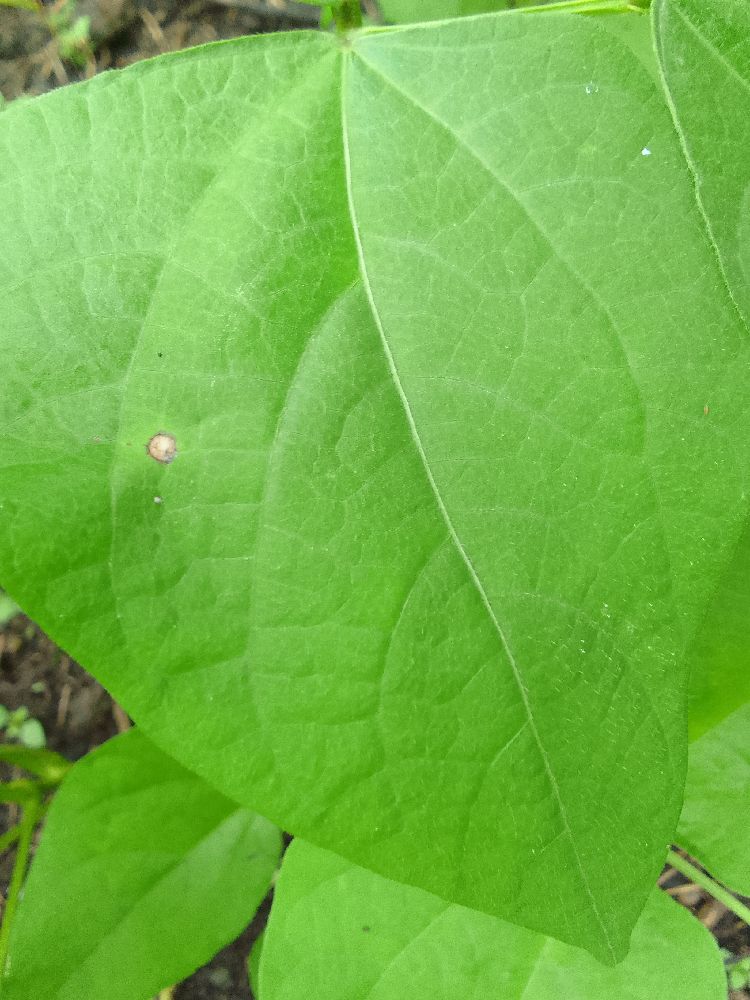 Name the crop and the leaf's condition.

common bean, healthy
